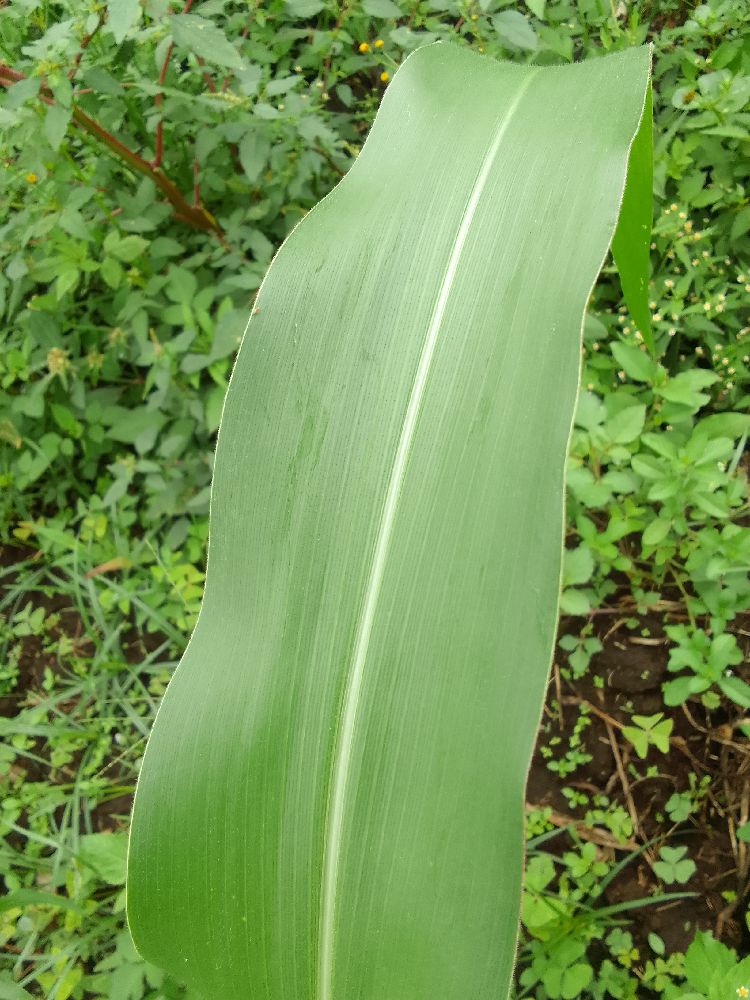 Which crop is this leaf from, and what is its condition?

maize, healthy
